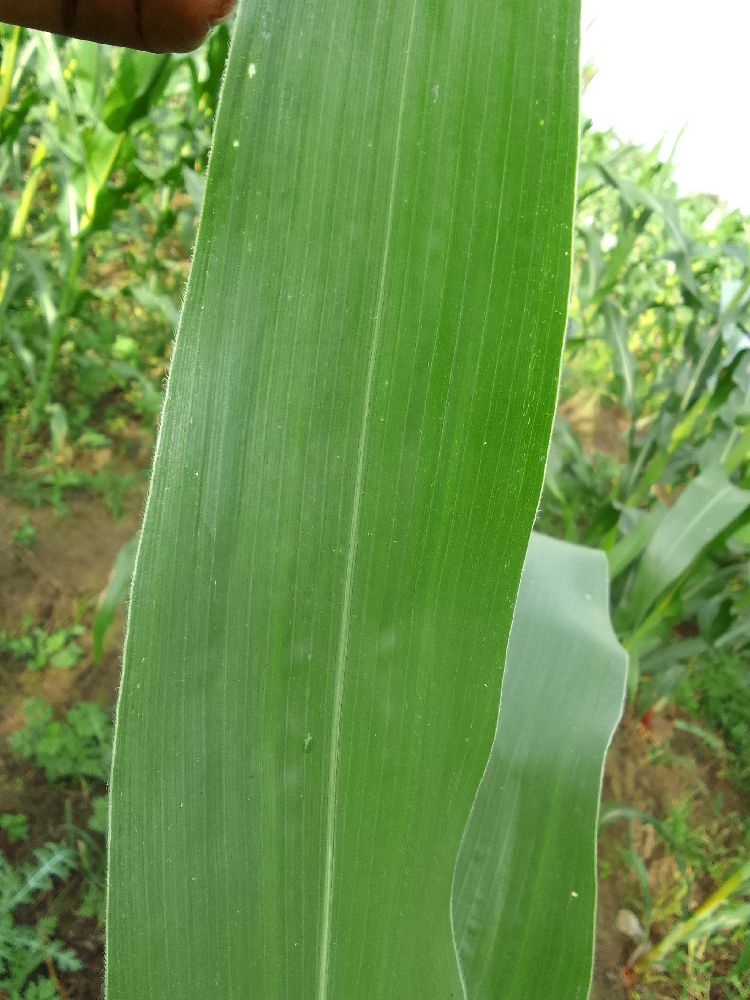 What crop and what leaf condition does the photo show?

maize, healthy
